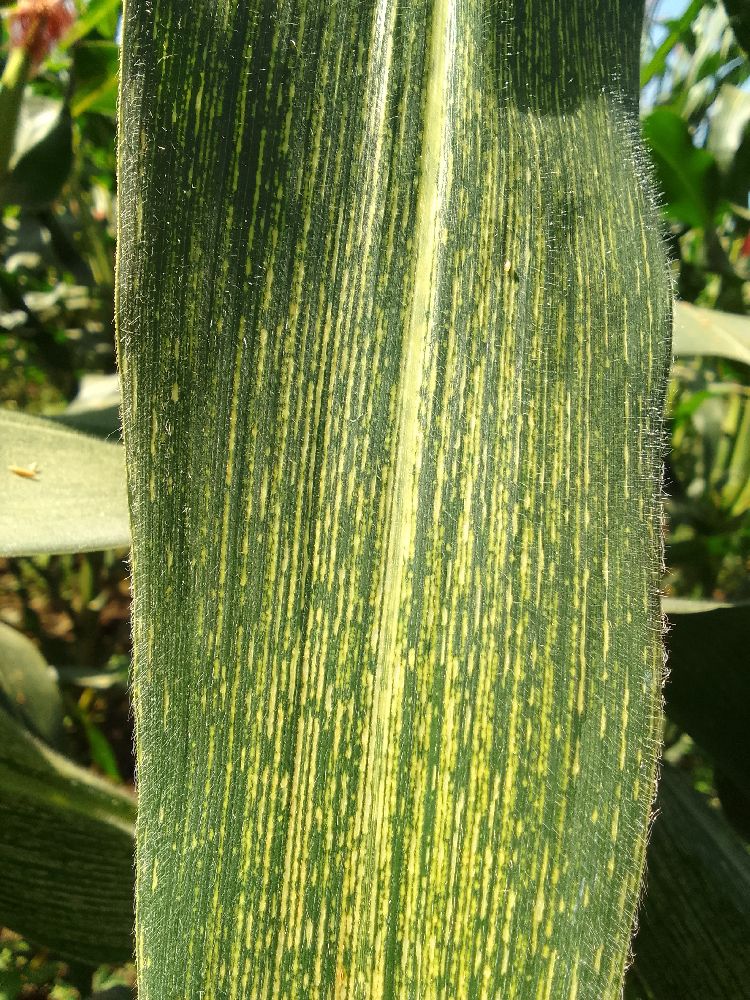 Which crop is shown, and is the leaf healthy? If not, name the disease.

maize, maize streak virus
